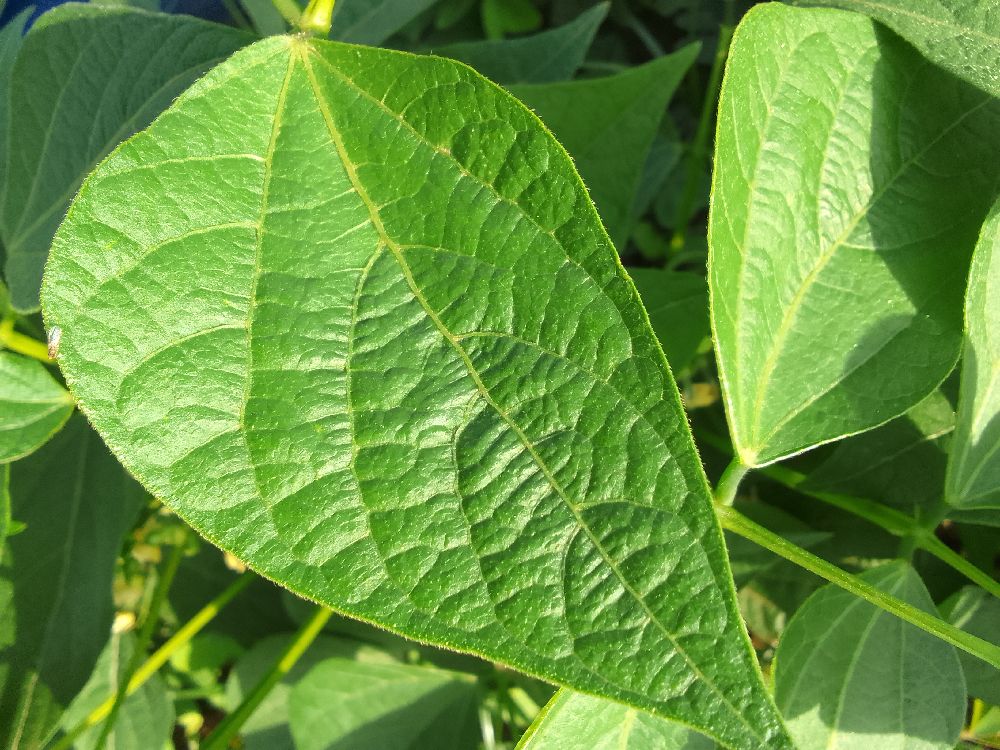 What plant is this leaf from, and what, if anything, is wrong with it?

common bean, healthy
